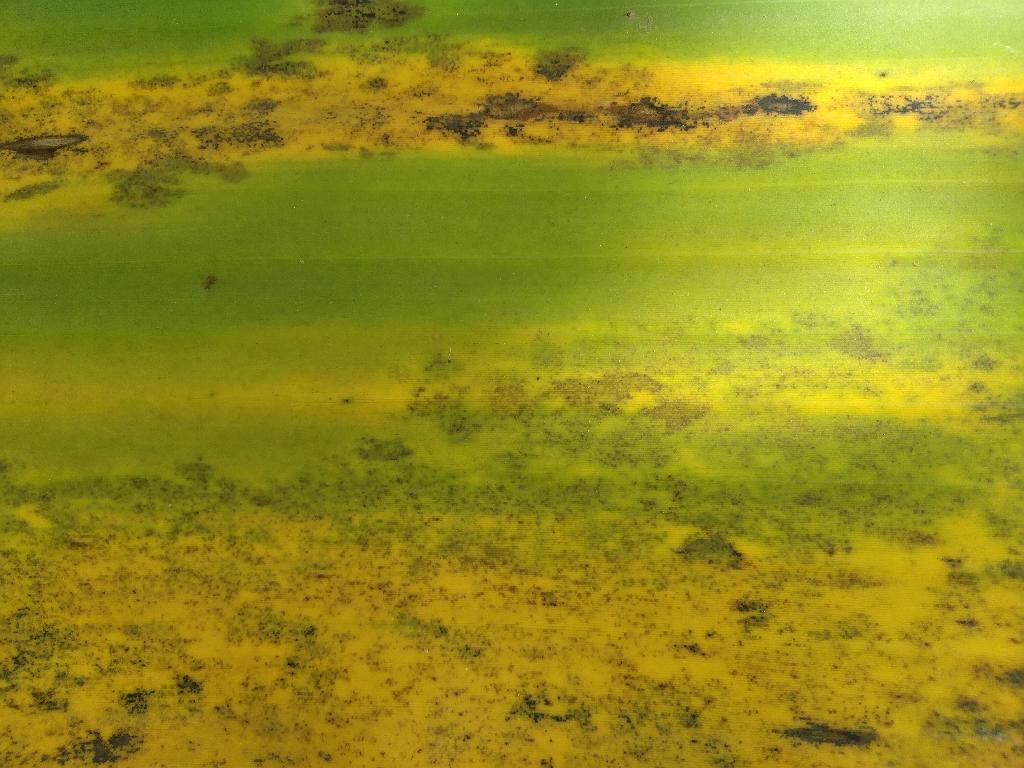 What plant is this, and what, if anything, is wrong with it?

banana, black sigatoka
